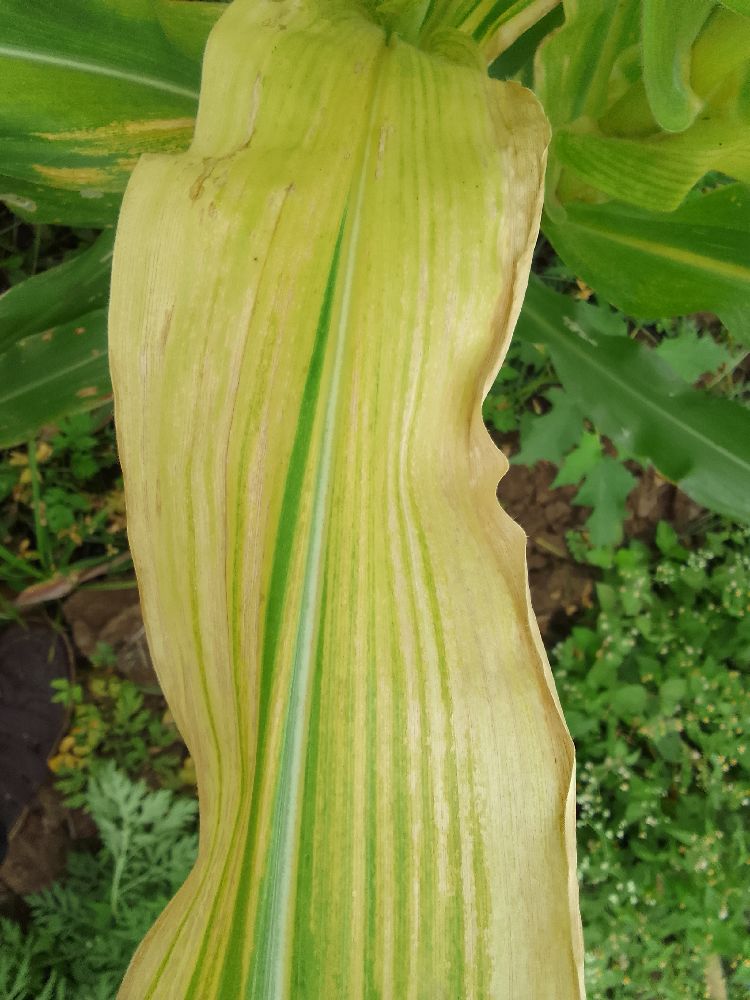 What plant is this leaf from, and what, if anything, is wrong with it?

maize, maize lethal necrosis
